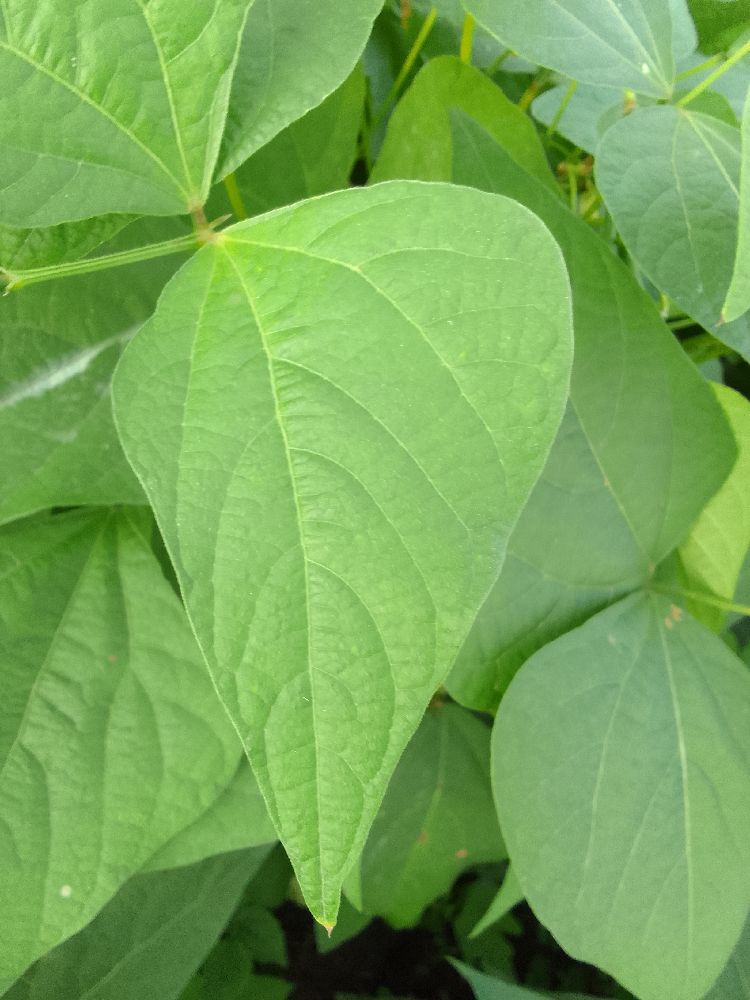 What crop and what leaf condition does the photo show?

common bean, healthy
